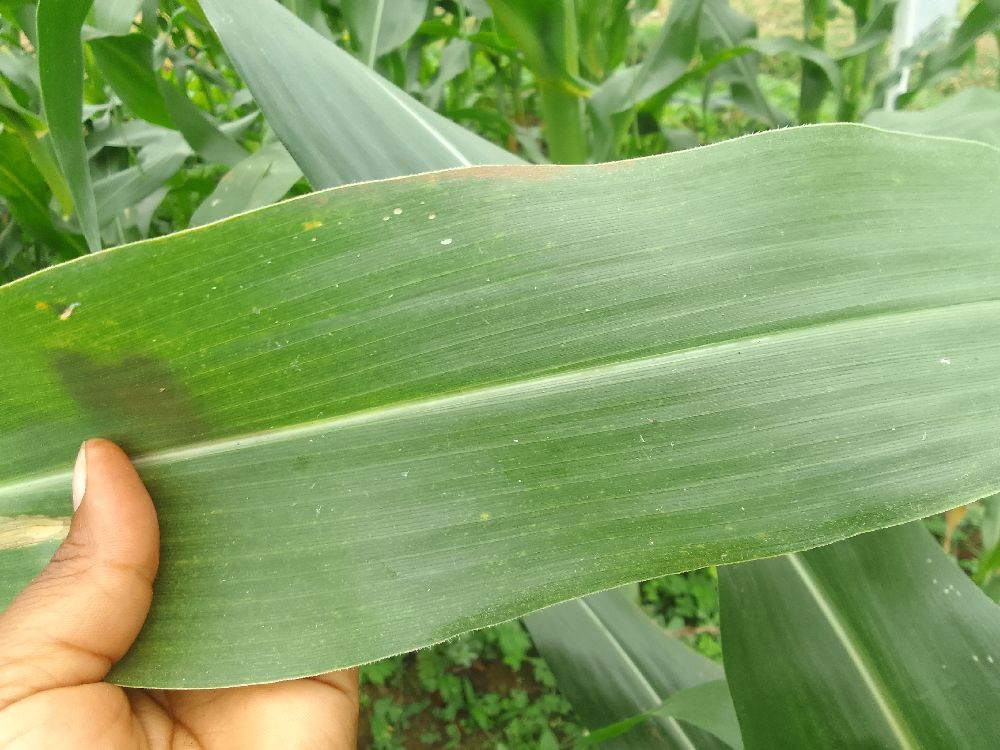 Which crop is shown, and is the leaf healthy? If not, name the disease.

maize, healthy
